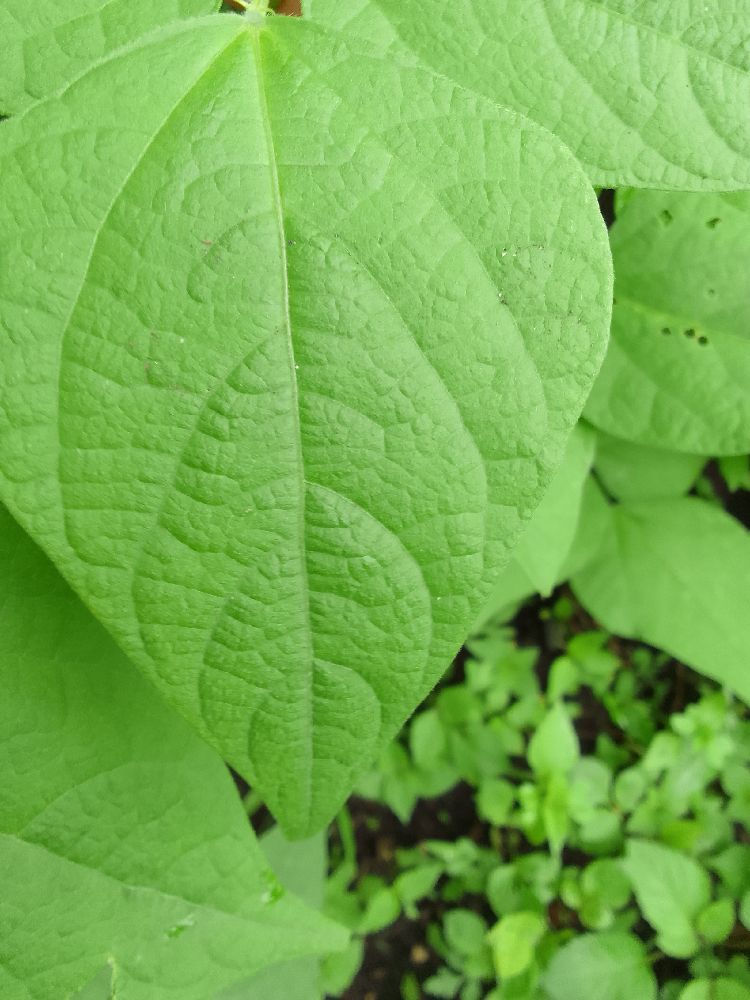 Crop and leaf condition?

common bean, healthy
